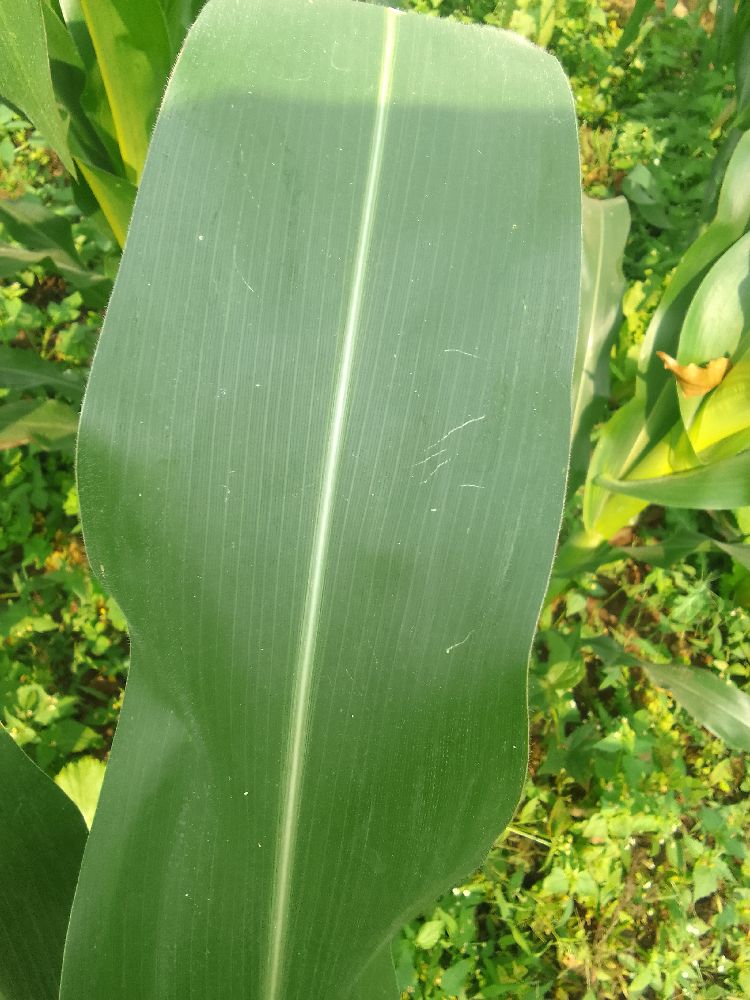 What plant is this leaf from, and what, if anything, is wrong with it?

maize, healthy
